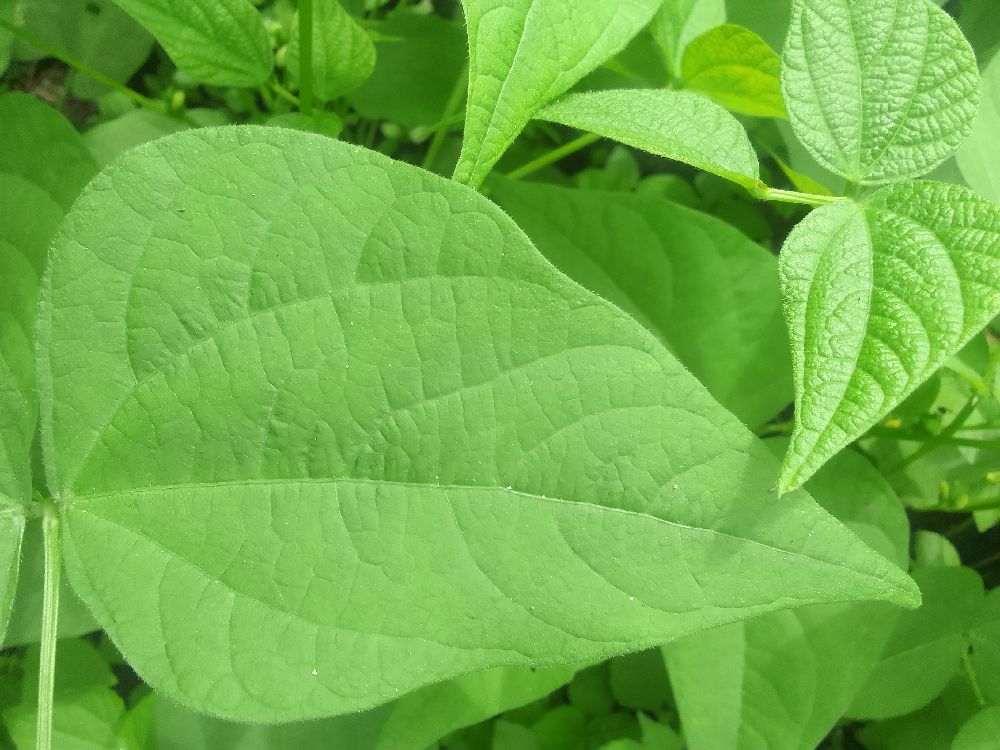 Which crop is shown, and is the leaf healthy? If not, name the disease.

common bean, healthy
